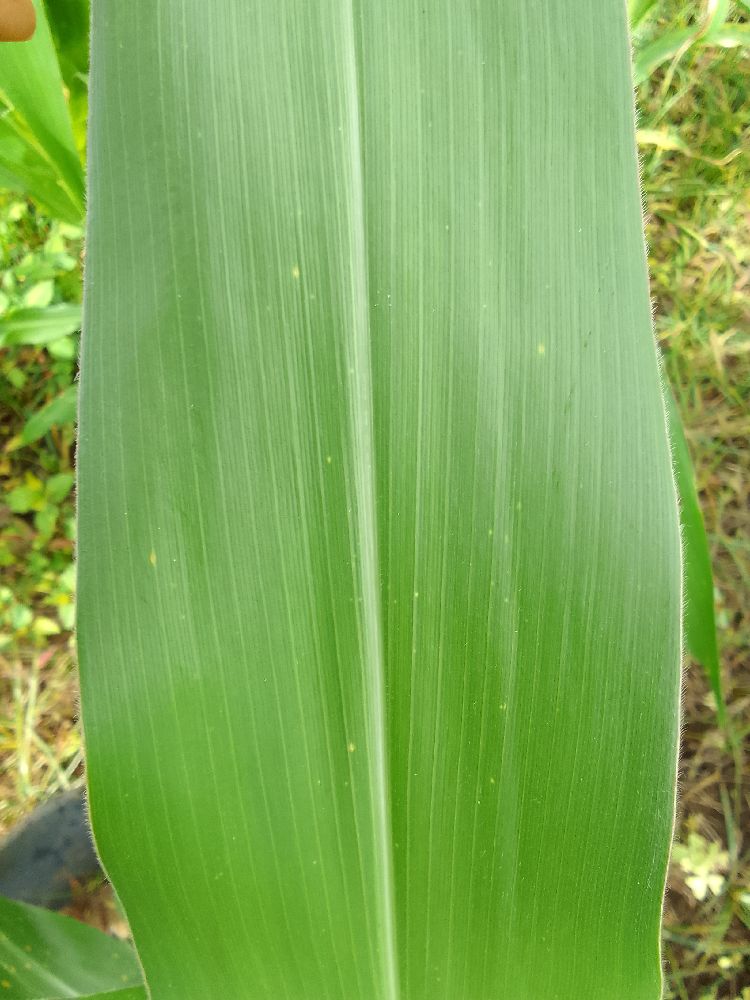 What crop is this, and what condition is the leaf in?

maize, healthy
